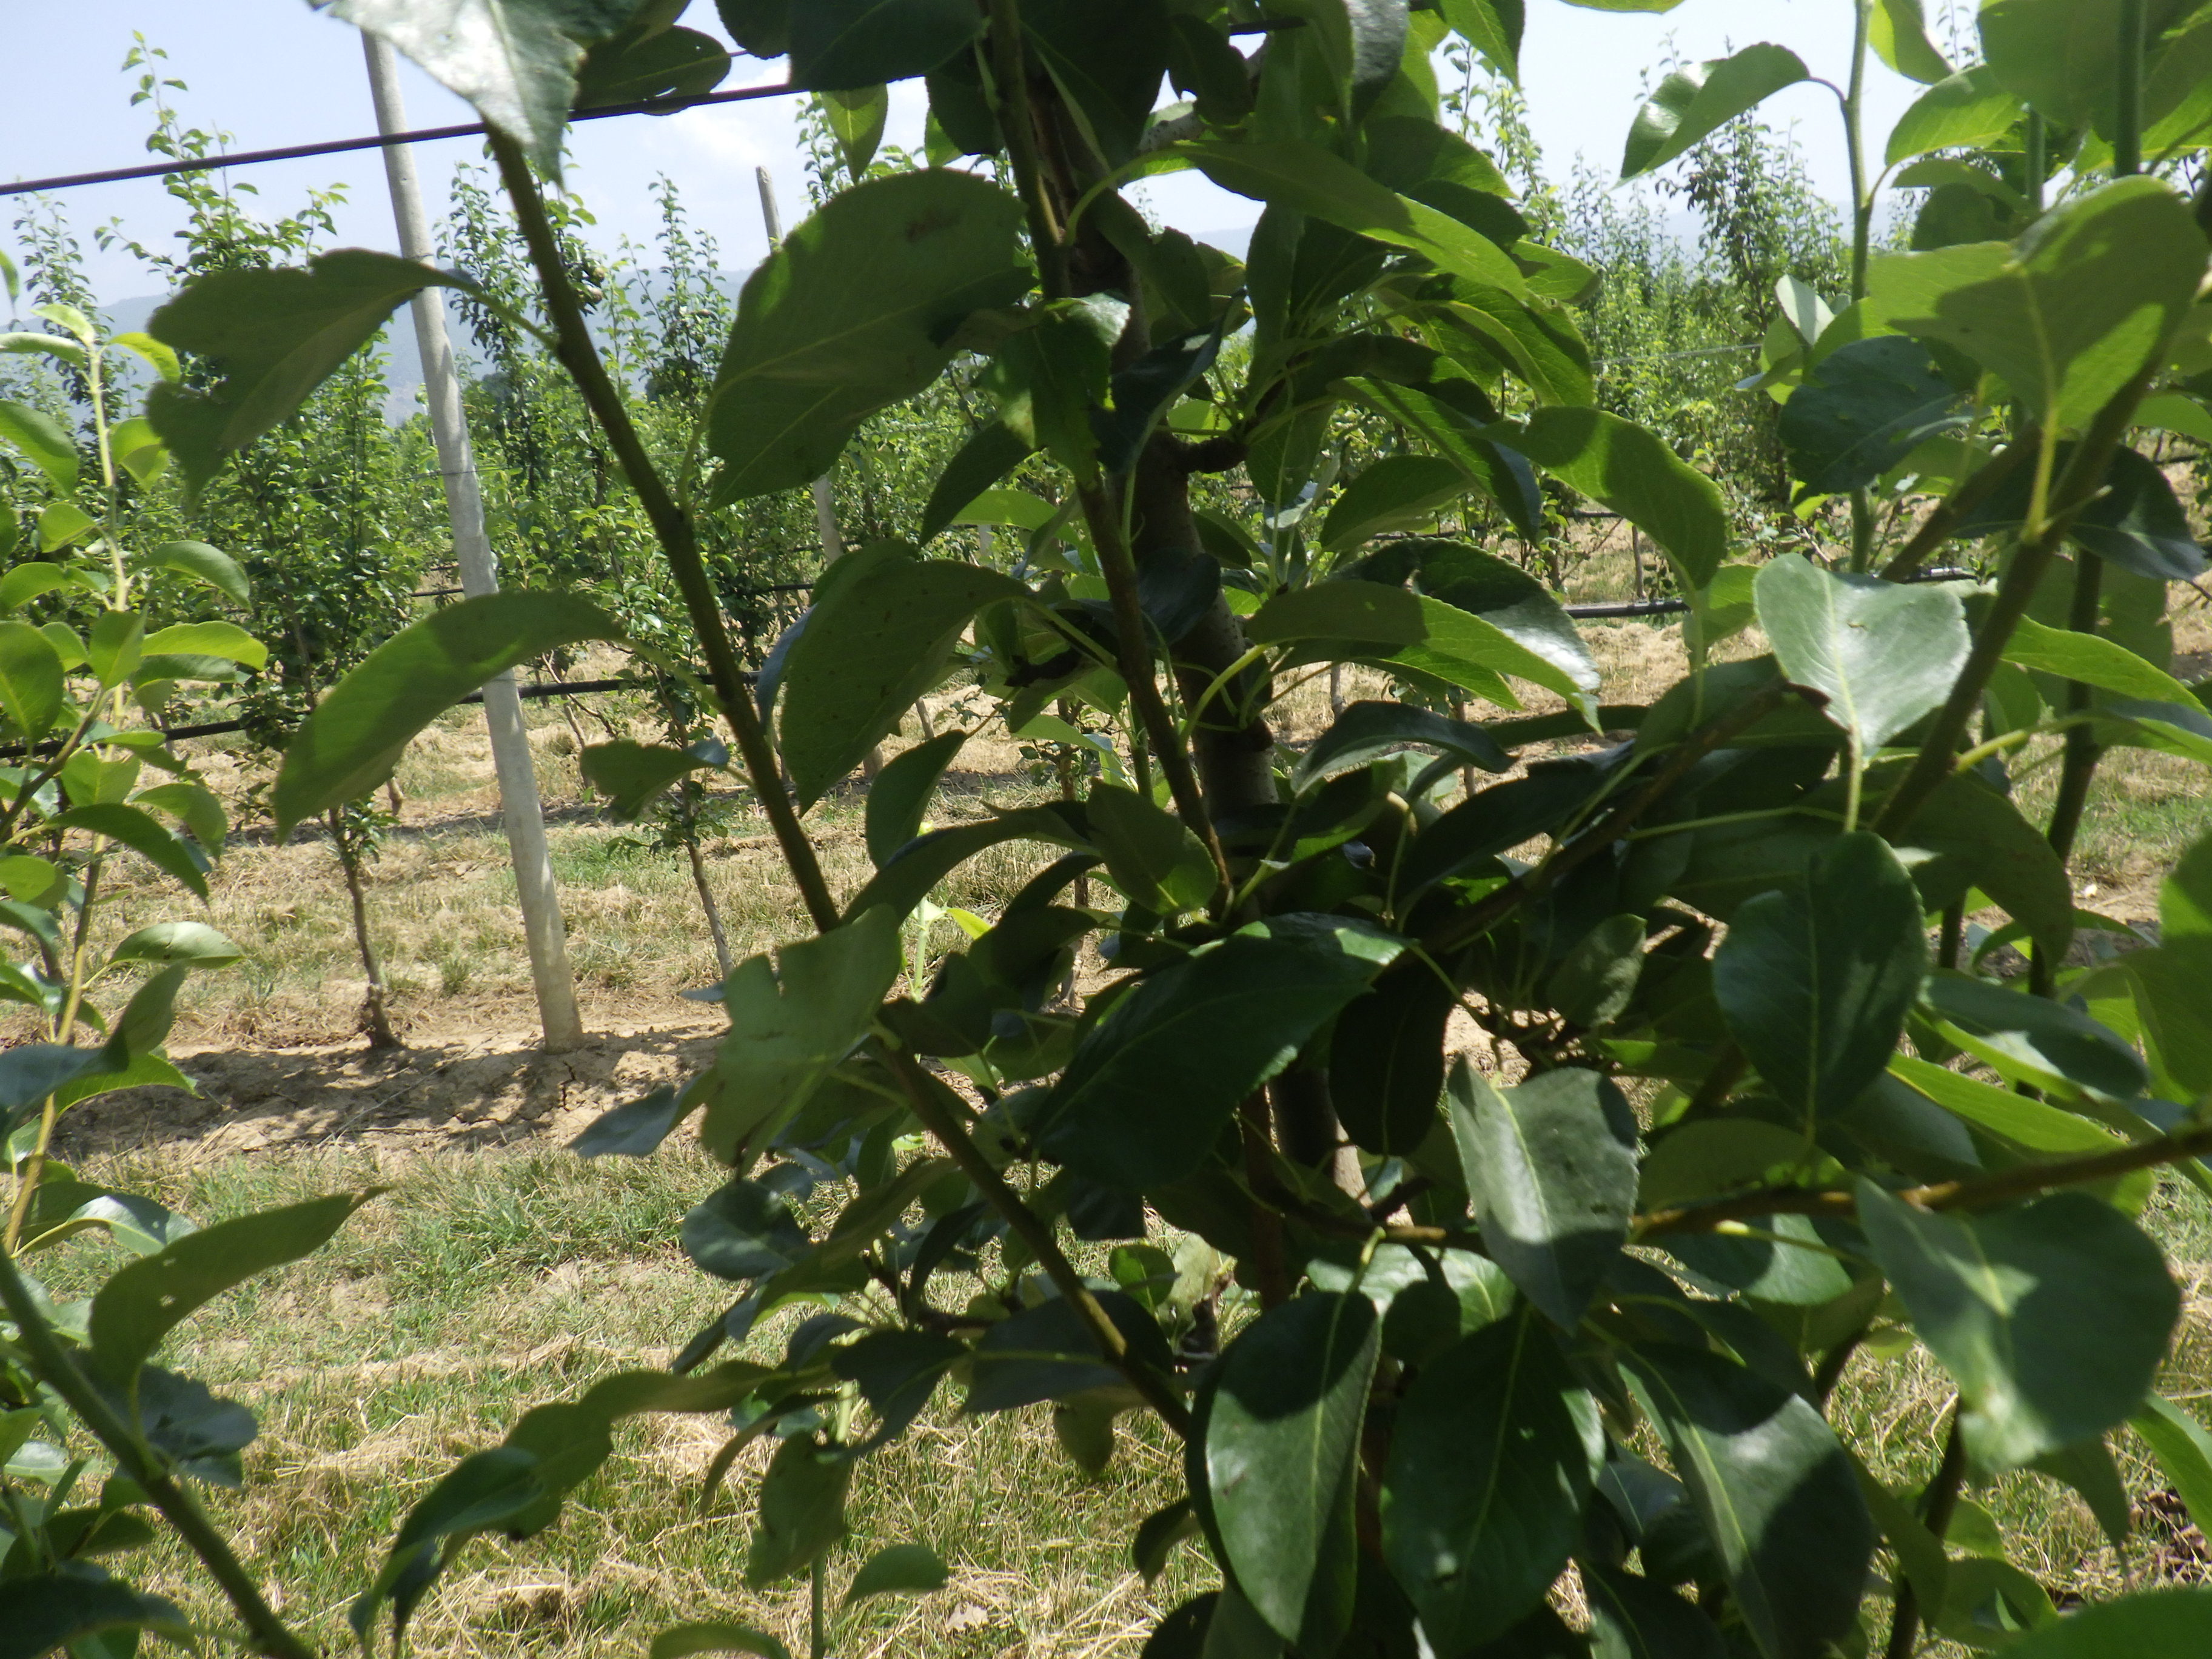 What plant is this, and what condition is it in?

pear, mechanical damage
